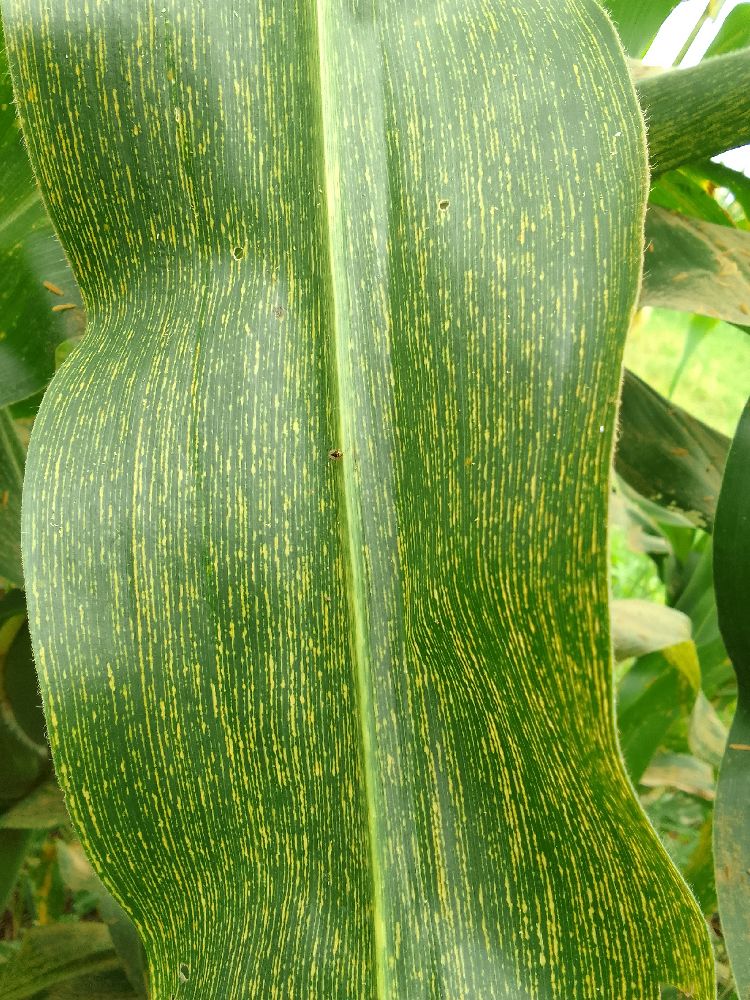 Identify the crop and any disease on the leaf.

maize, maize streak virus
